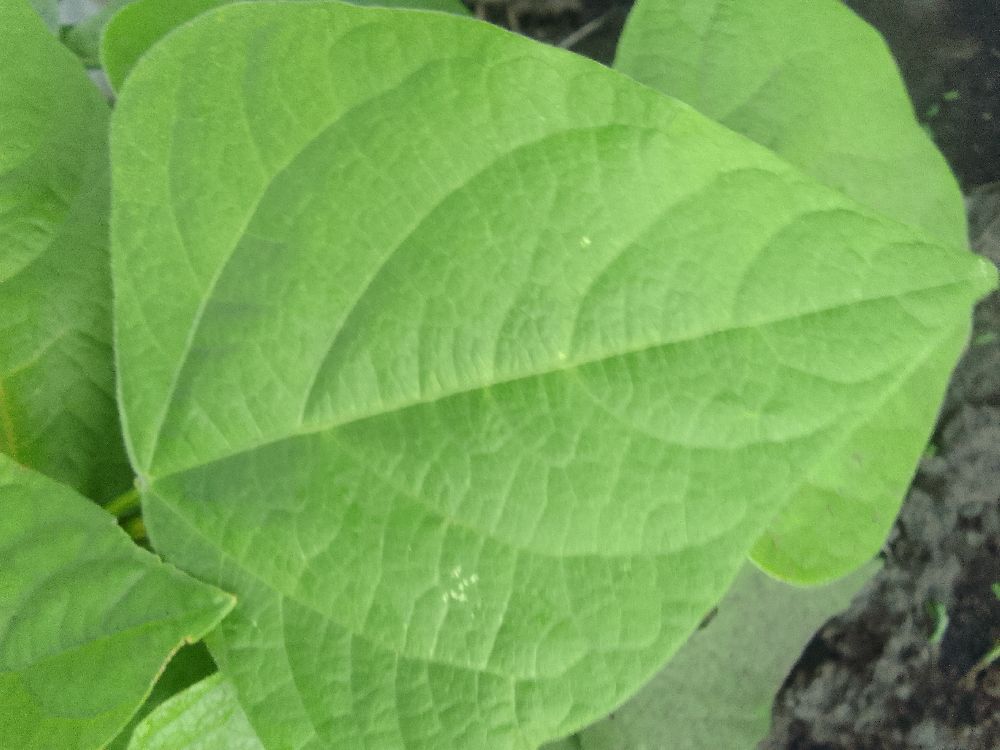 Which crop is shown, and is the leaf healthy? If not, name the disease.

common bean, healthy
